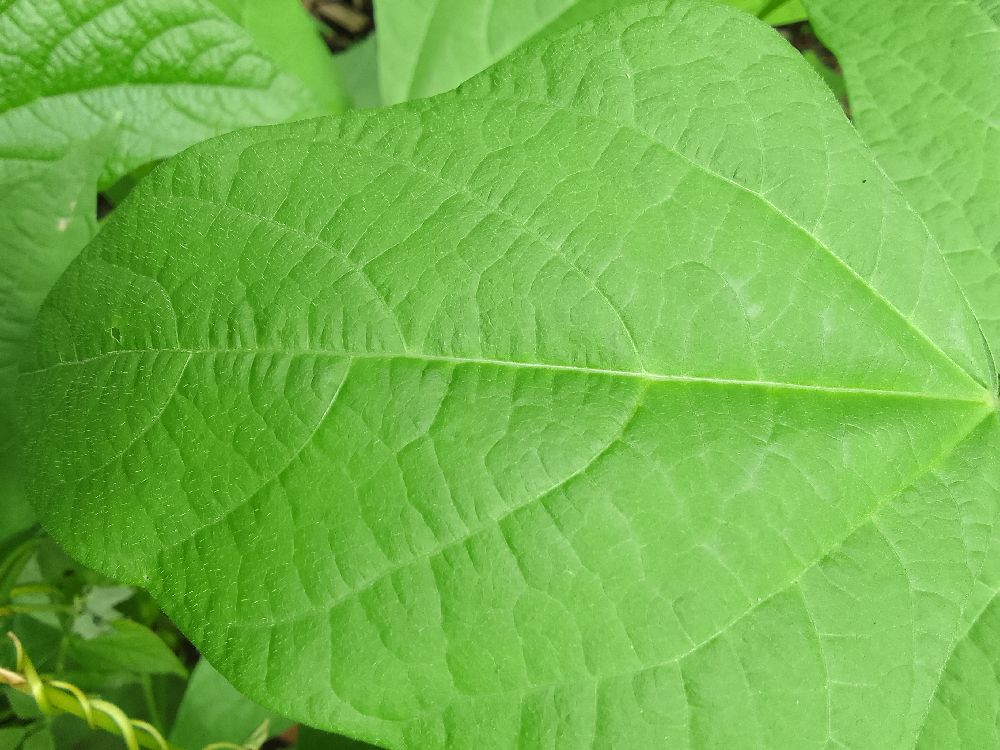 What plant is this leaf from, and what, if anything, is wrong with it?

common bean, healthy
